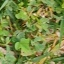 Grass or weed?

unstructured weed
